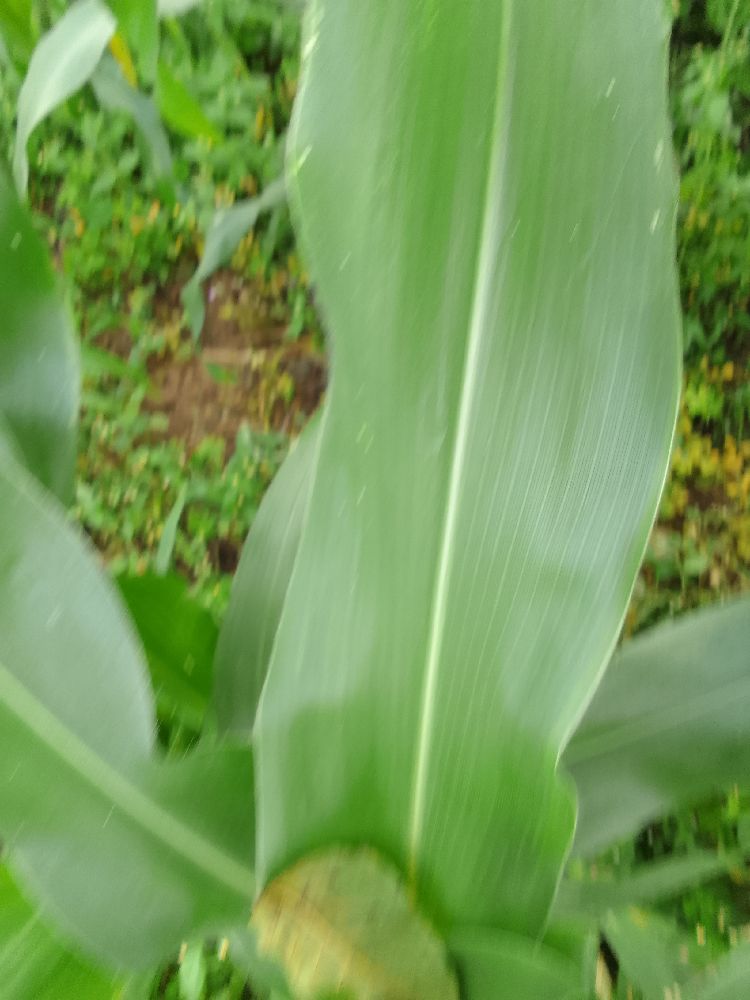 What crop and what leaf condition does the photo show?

maize, healthy
